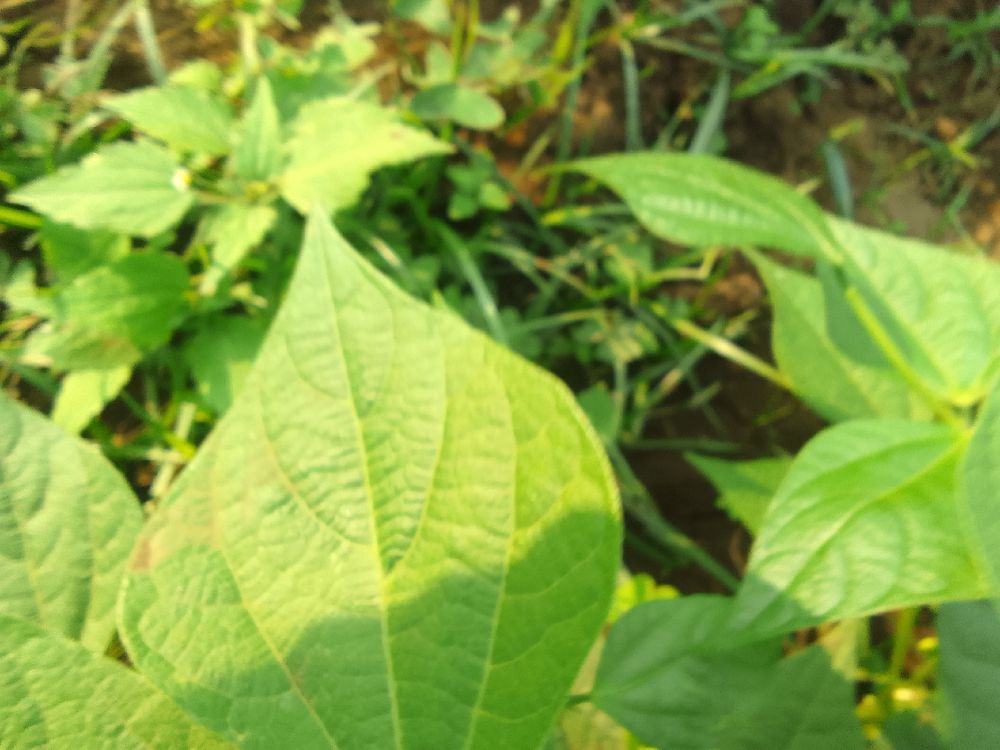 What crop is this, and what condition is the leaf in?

common bean, healthy
